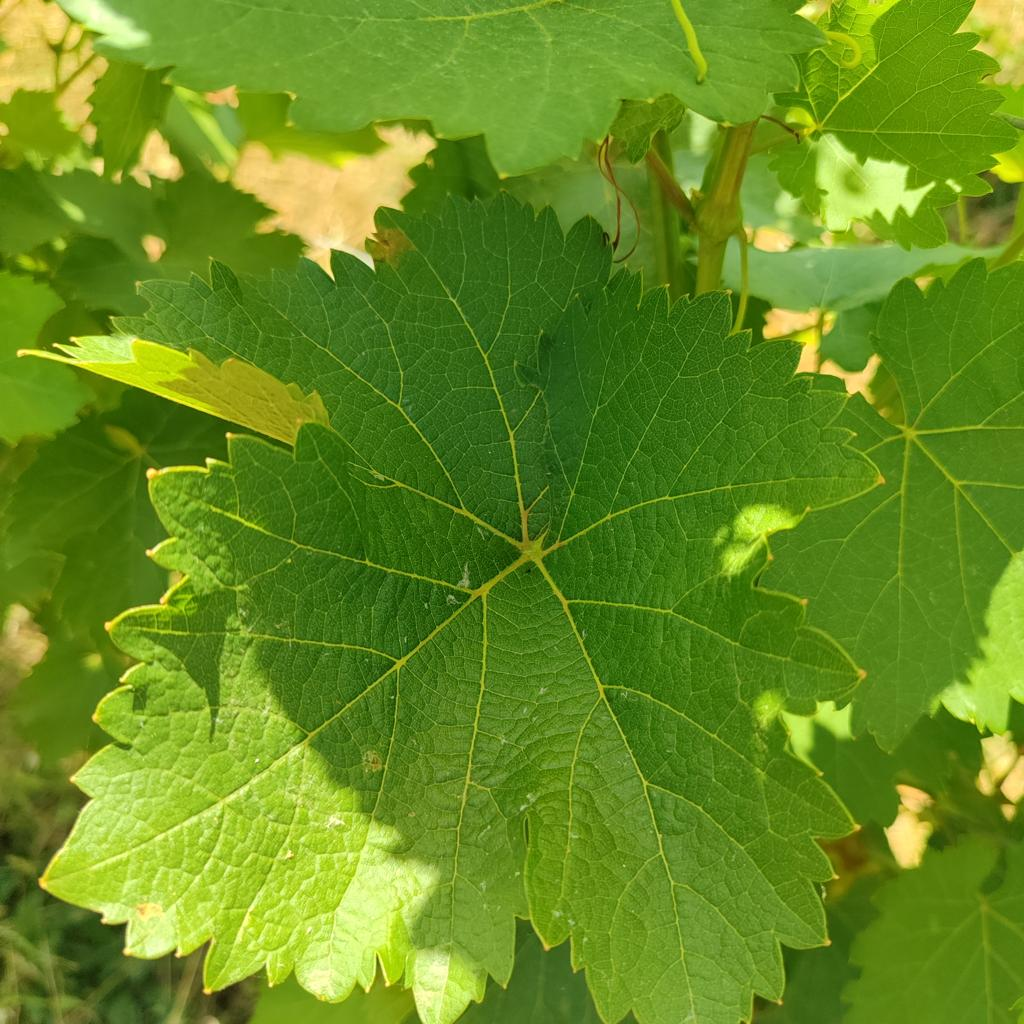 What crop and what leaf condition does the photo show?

grapevine, healthy
